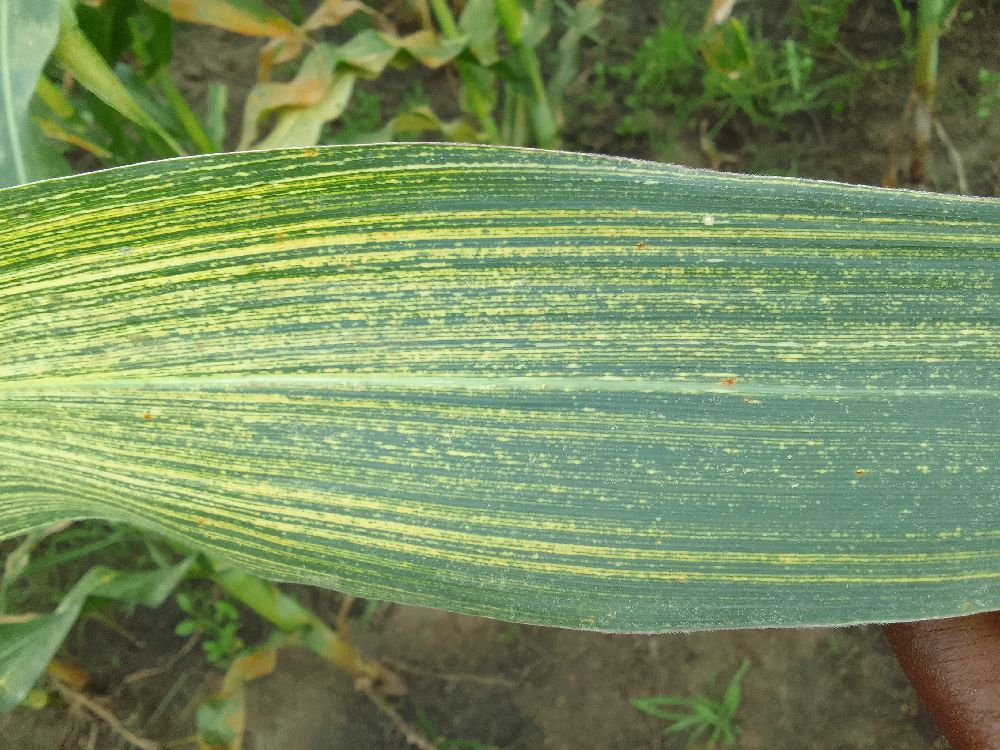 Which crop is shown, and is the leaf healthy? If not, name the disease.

maize, maize streak virus
